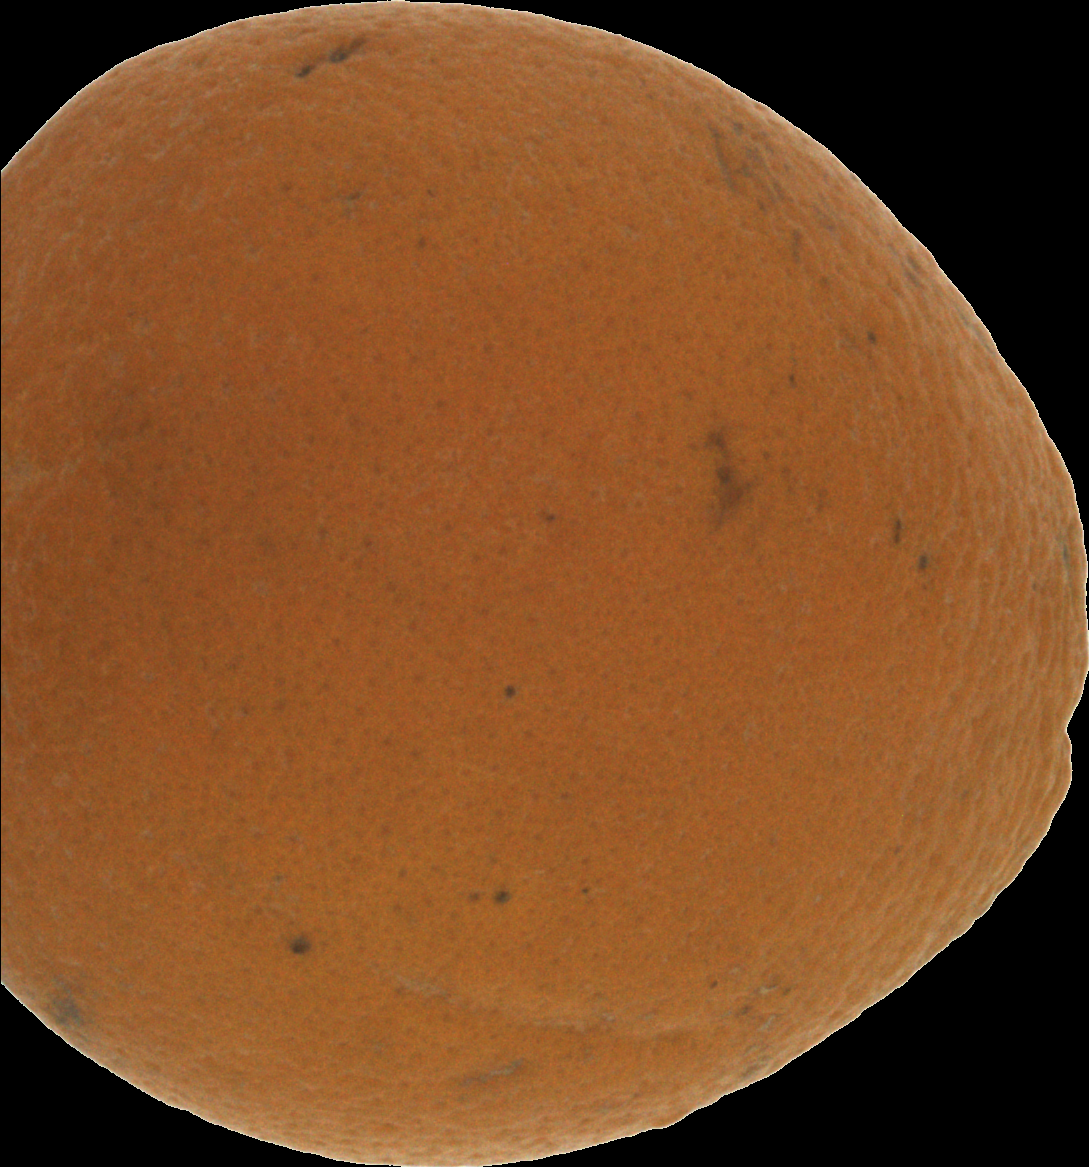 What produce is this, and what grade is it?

orange, bad
